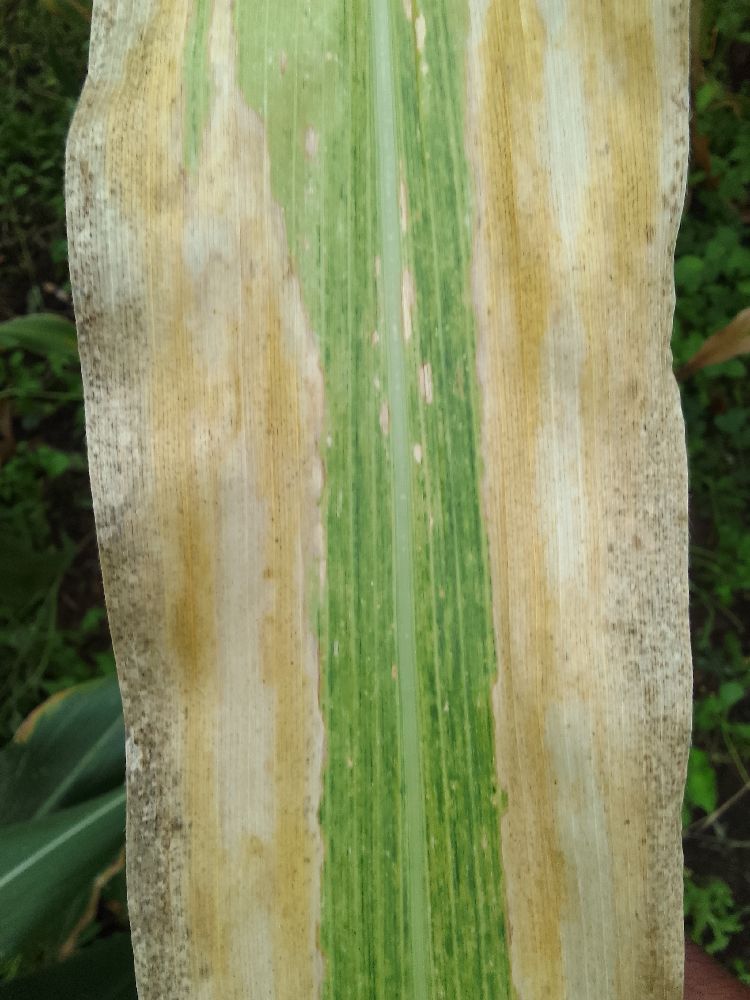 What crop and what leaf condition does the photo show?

maize, maize lethal necrosis
